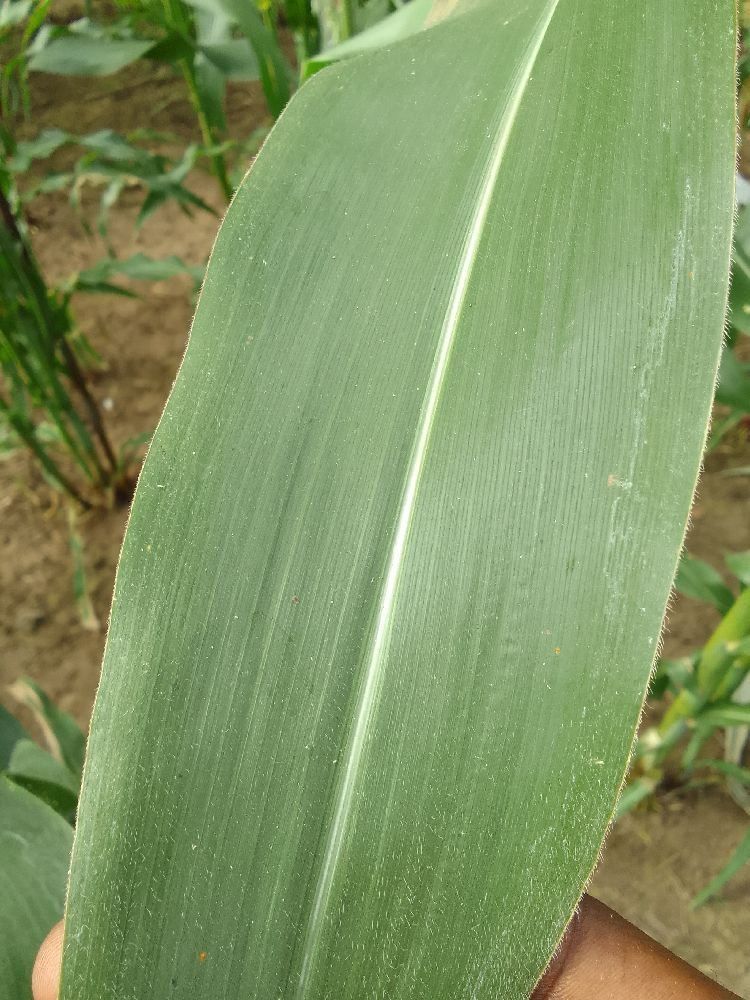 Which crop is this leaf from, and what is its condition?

maize, healthy
